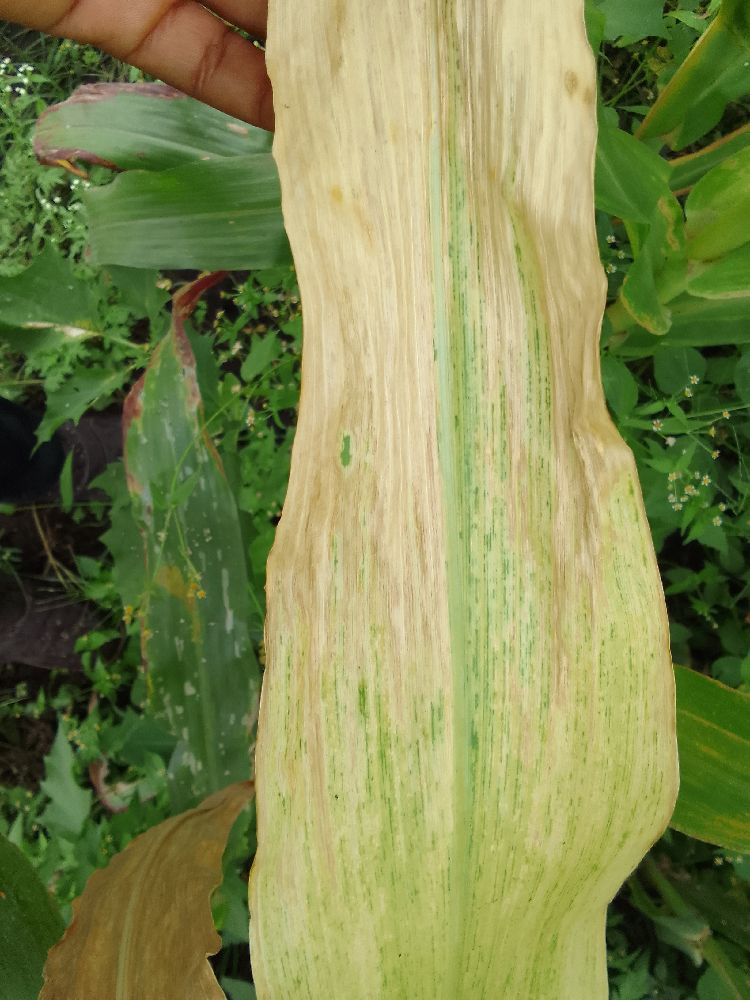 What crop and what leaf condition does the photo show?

maize, maize lethal necrosis
